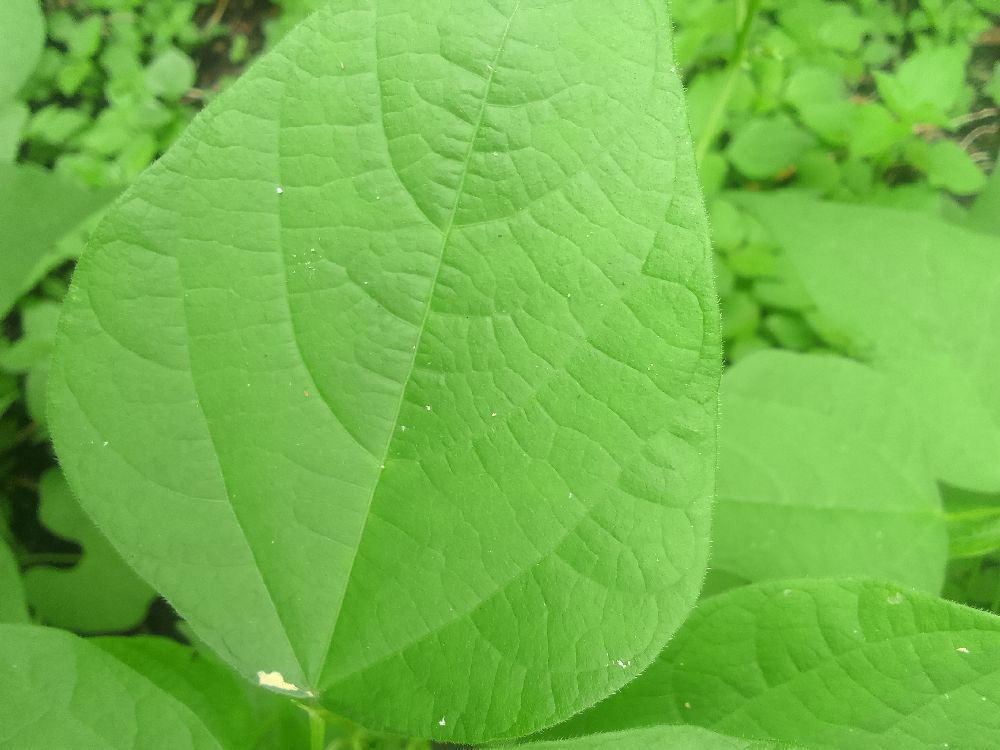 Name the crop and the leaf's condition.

common bean, healthy
